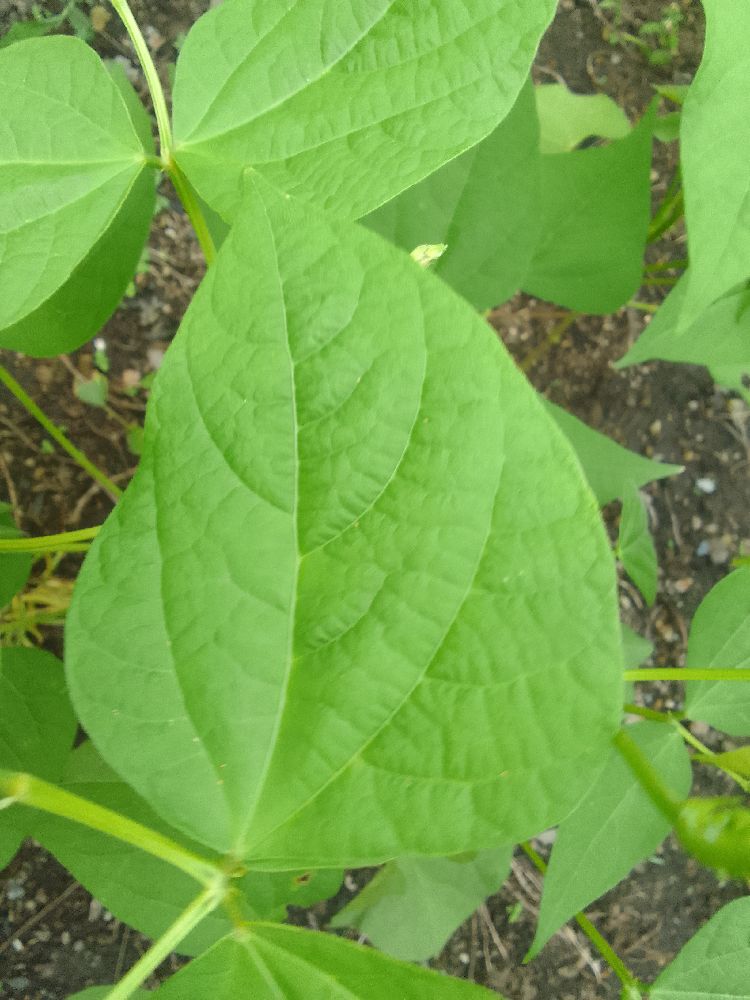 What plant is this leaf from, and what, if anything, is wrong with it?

common bean, healthy
